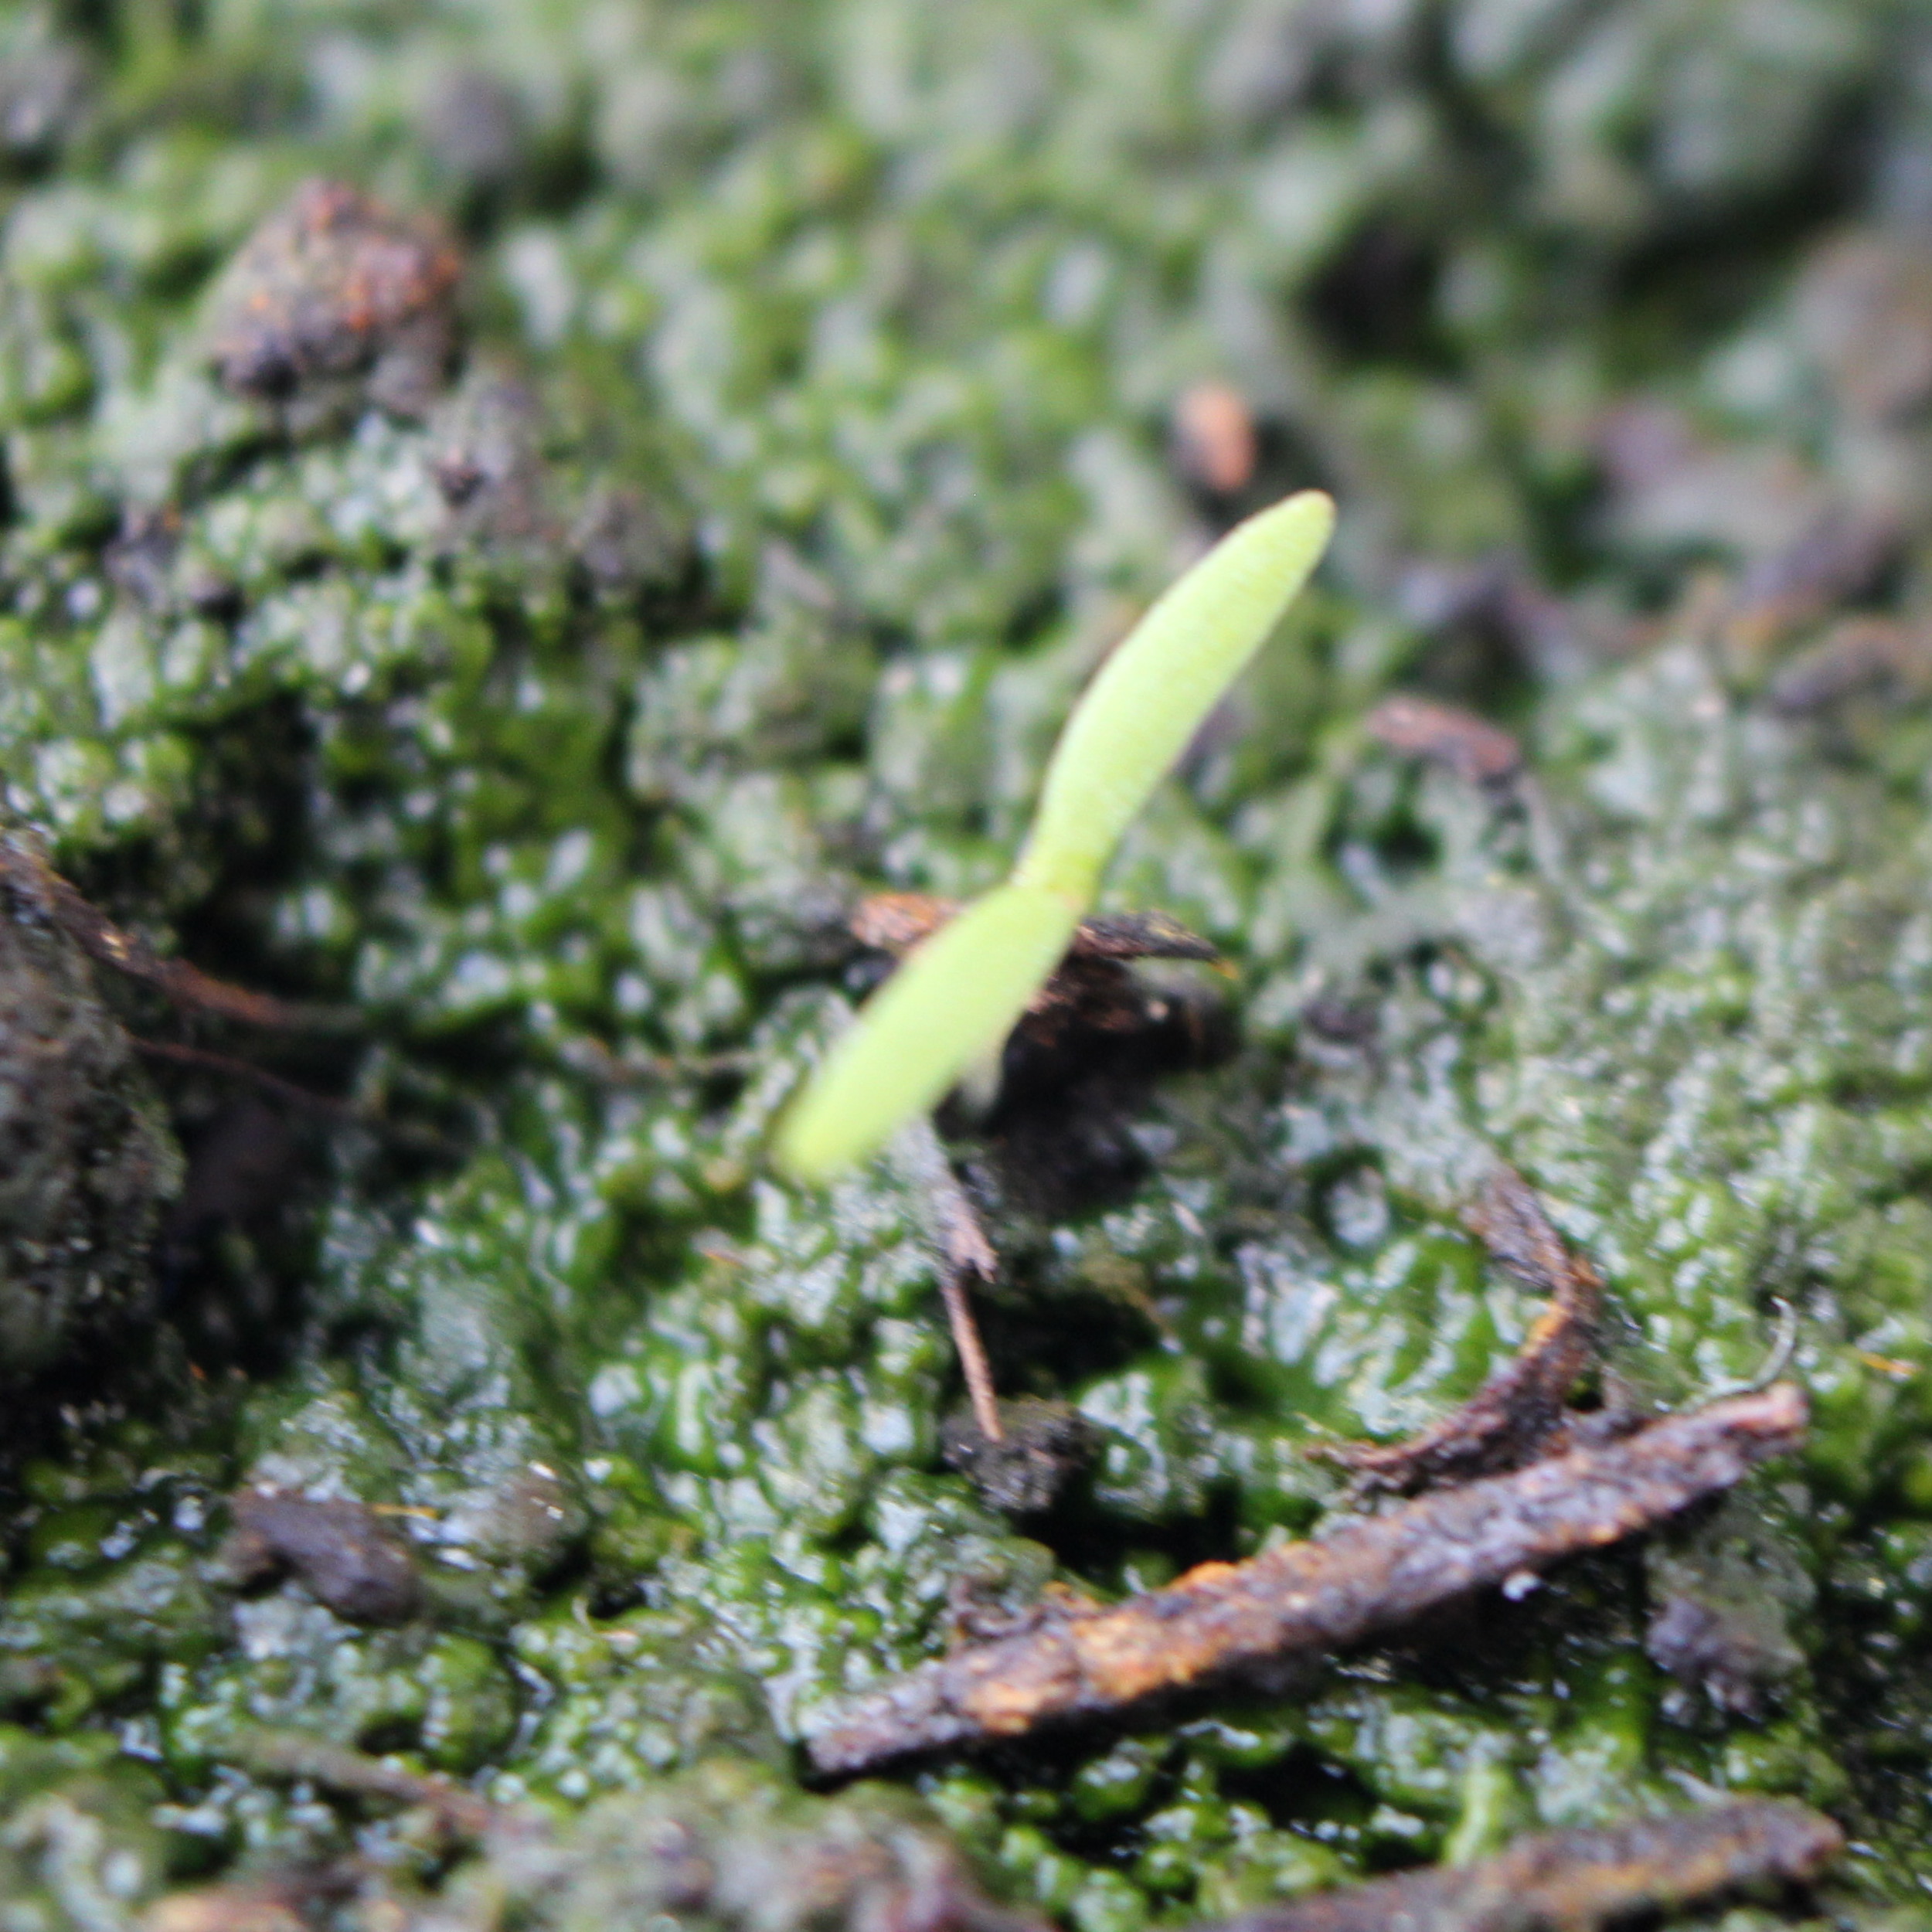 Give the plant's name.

Papaver rhoeas
